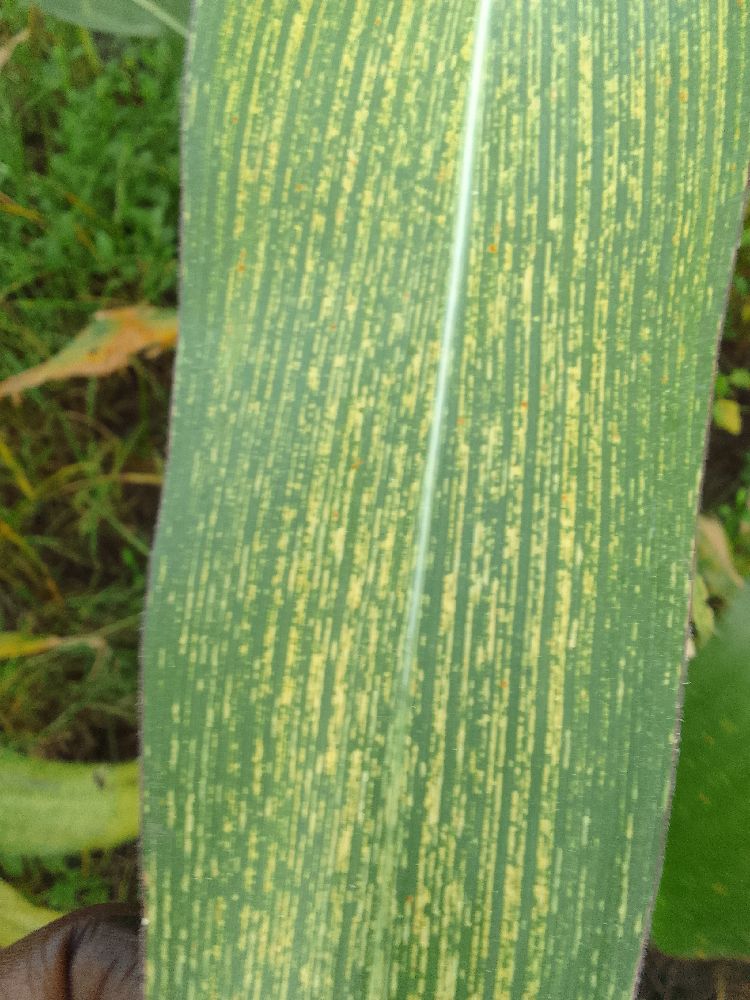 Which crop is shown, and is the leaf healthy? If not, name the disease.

maize, maize streak virus
